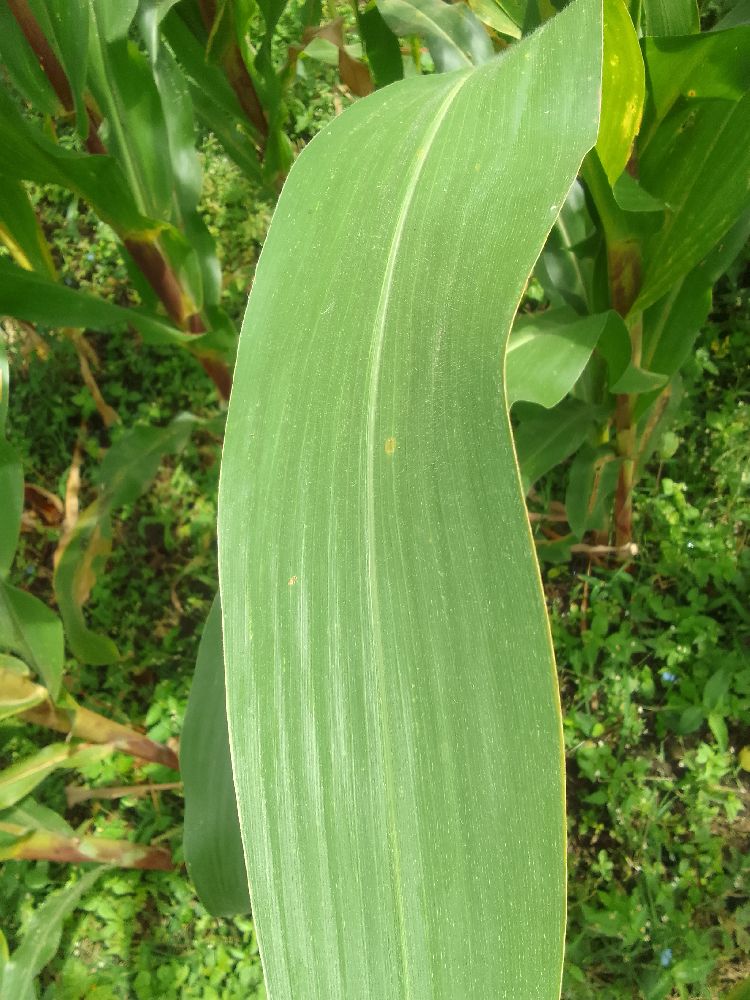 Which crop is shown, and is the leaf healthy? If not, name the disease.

maize, healthy
